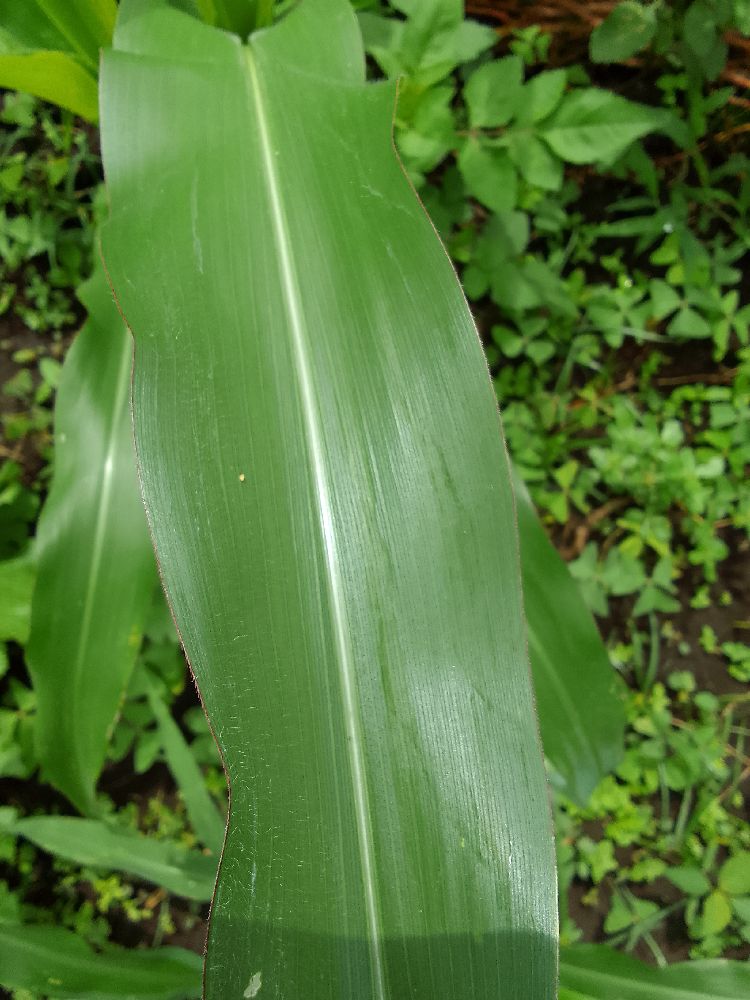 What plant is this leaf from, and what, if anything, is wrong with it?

maize, healthy
